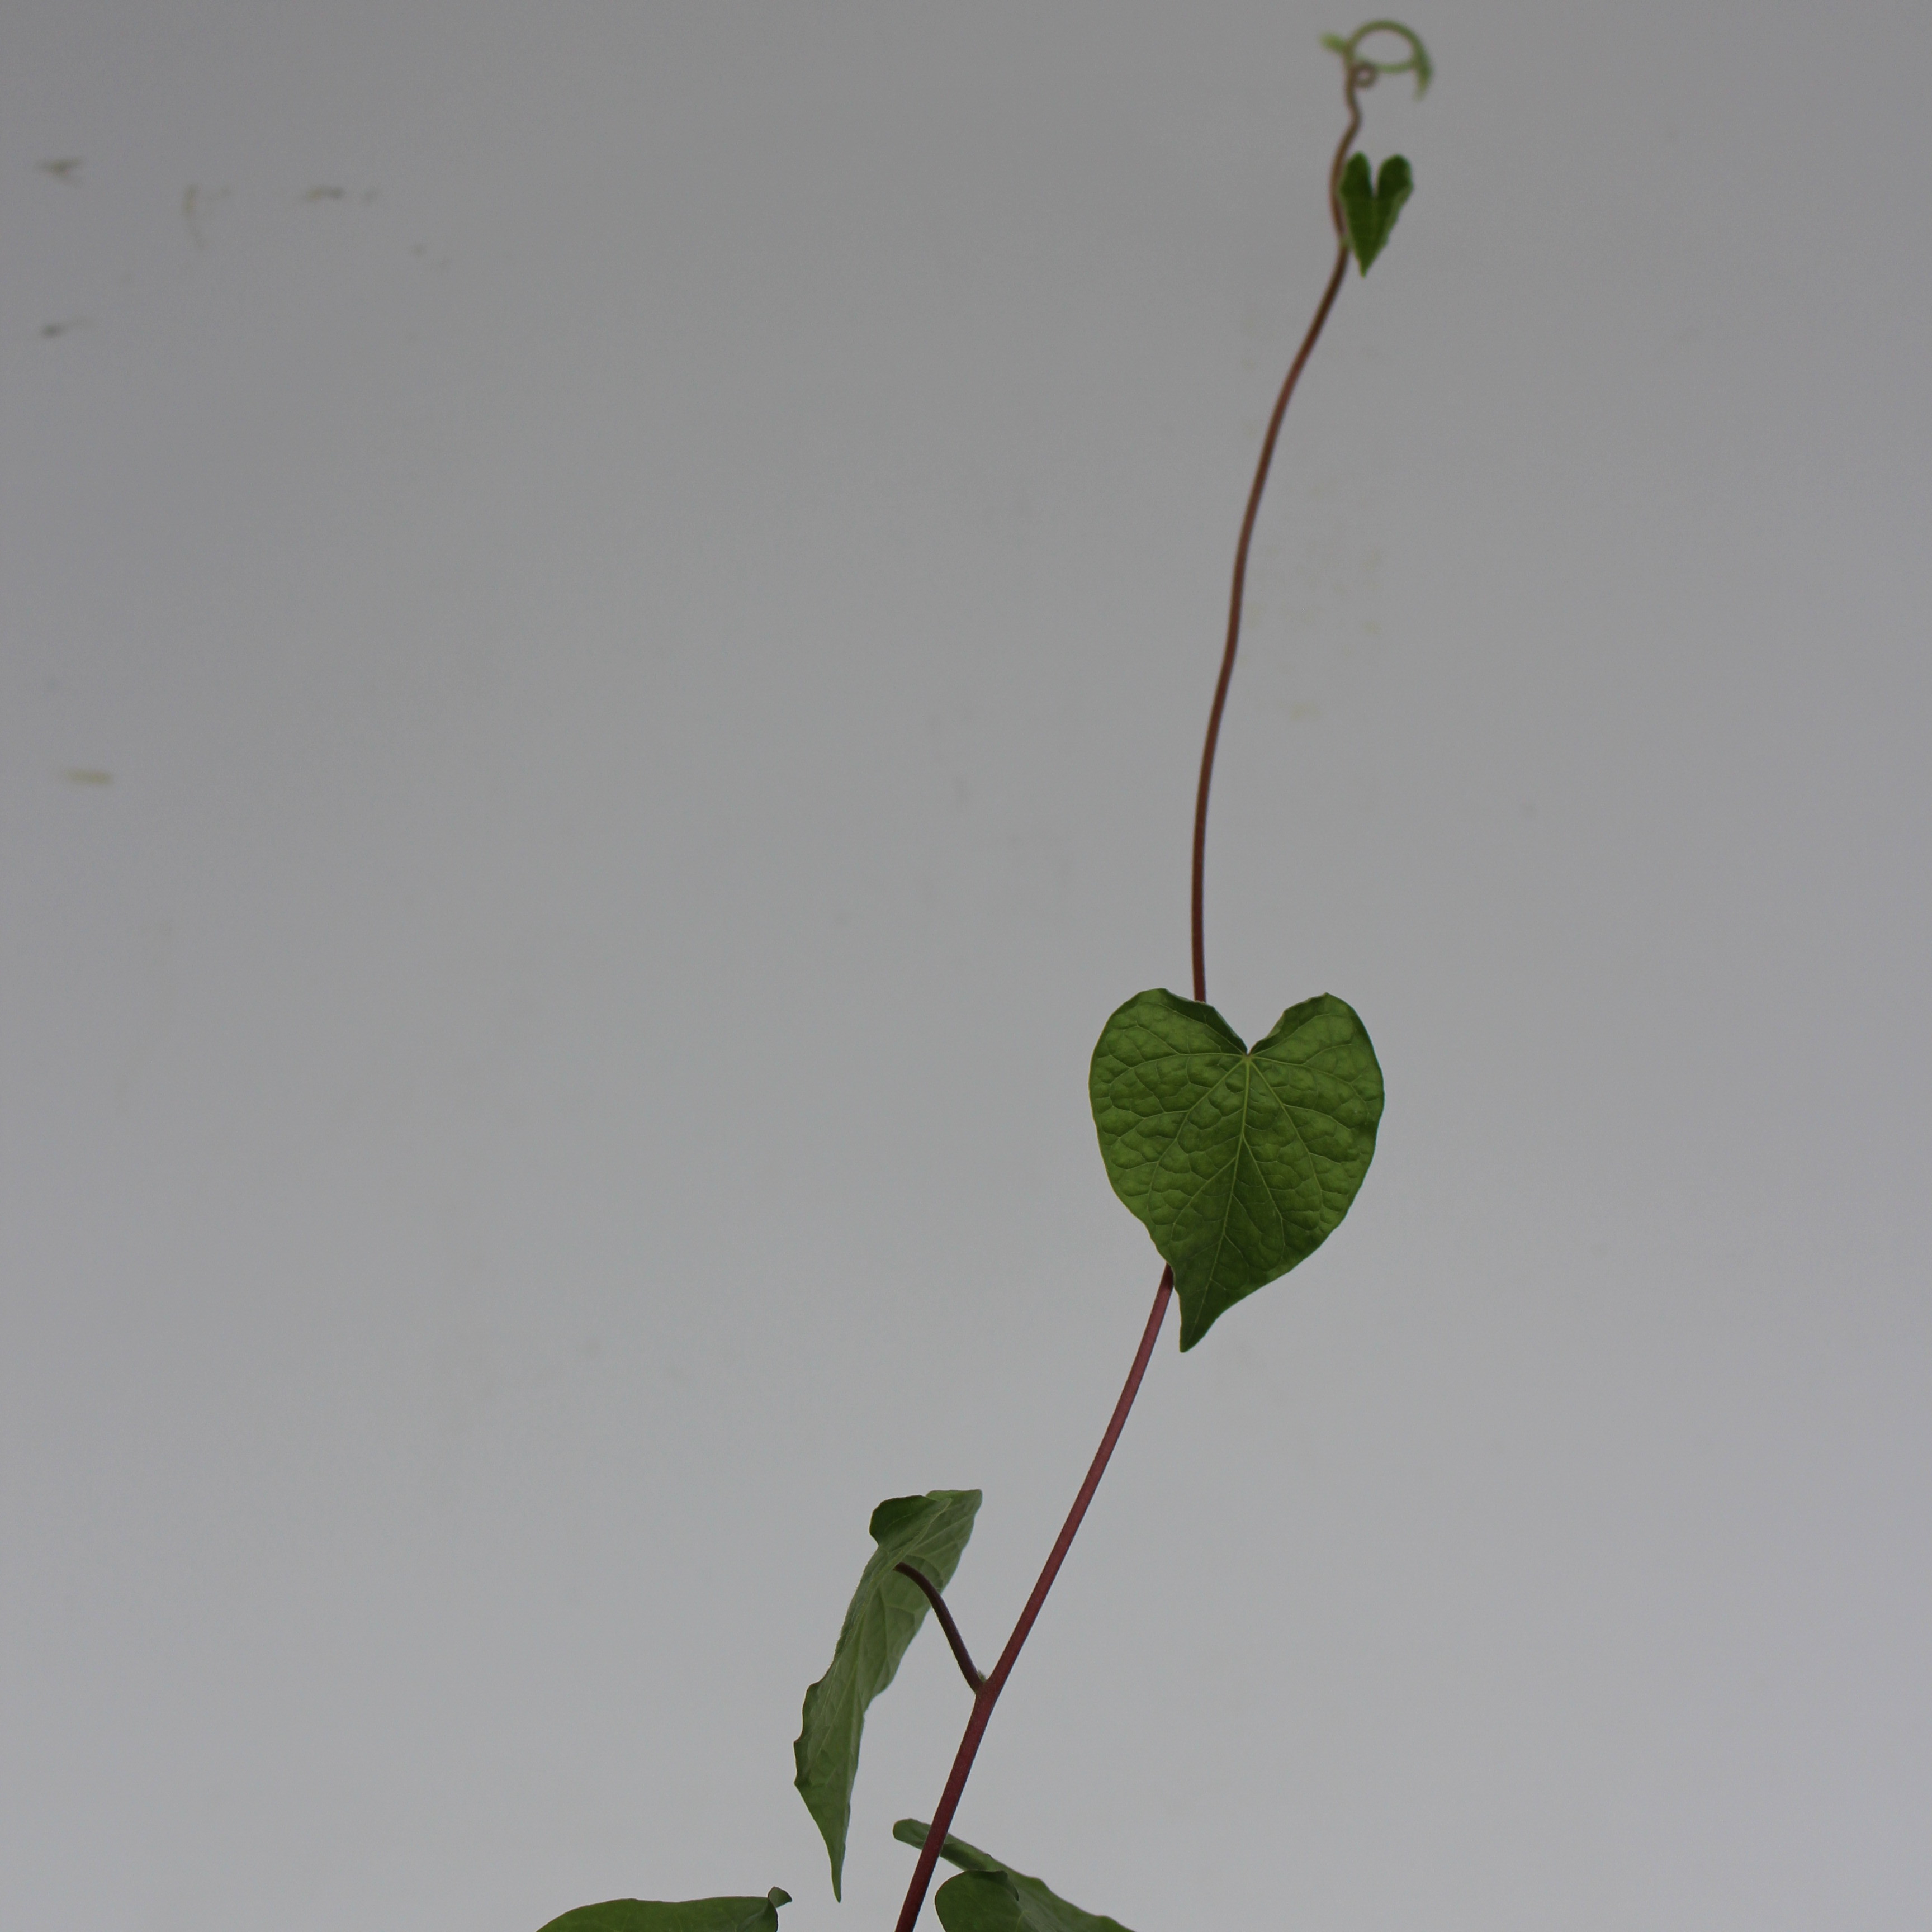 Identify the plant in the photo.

Convolvulus arvensis
